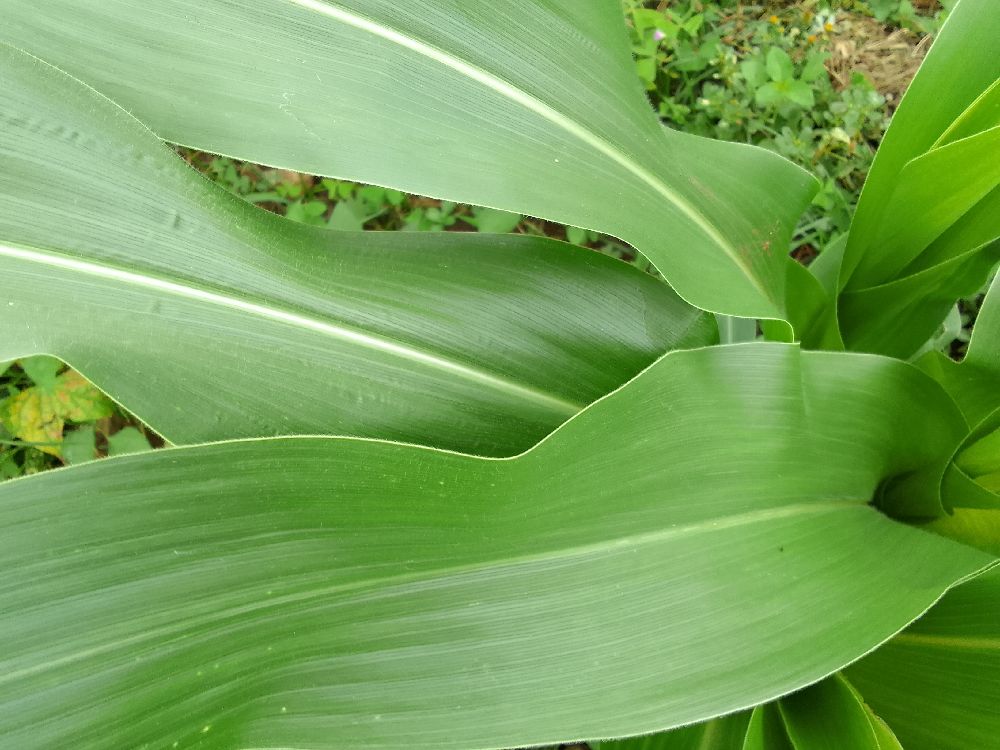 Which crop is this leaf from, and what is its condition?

maize, healthy
